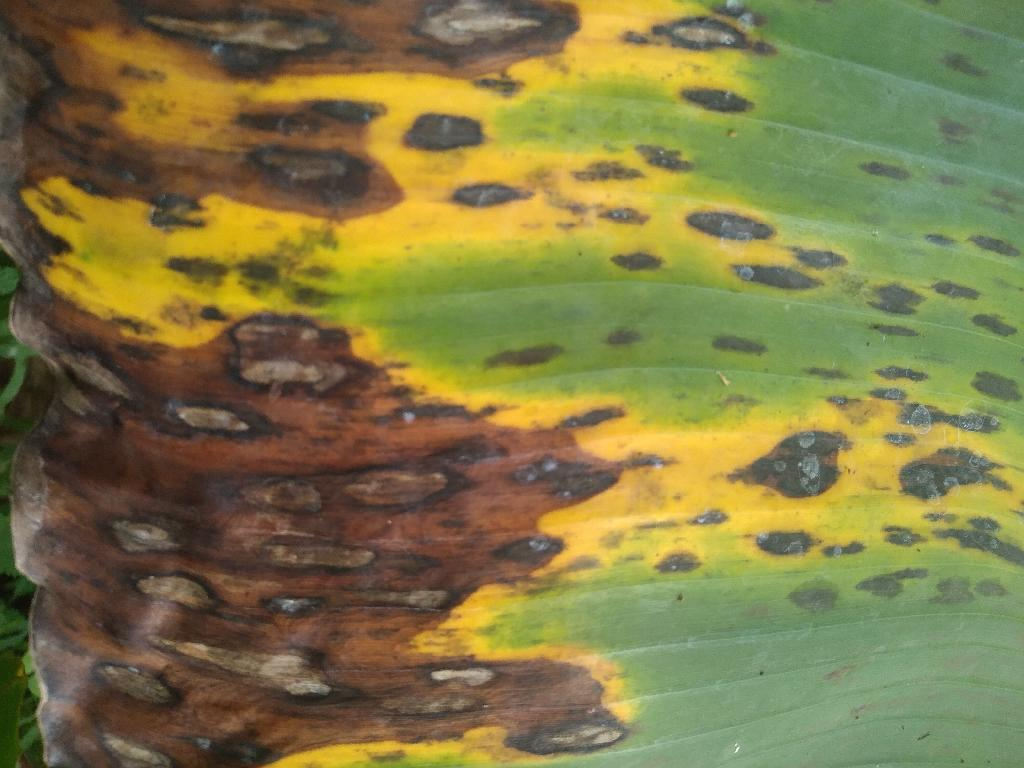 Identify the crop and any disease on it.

banana, black sigatoka
